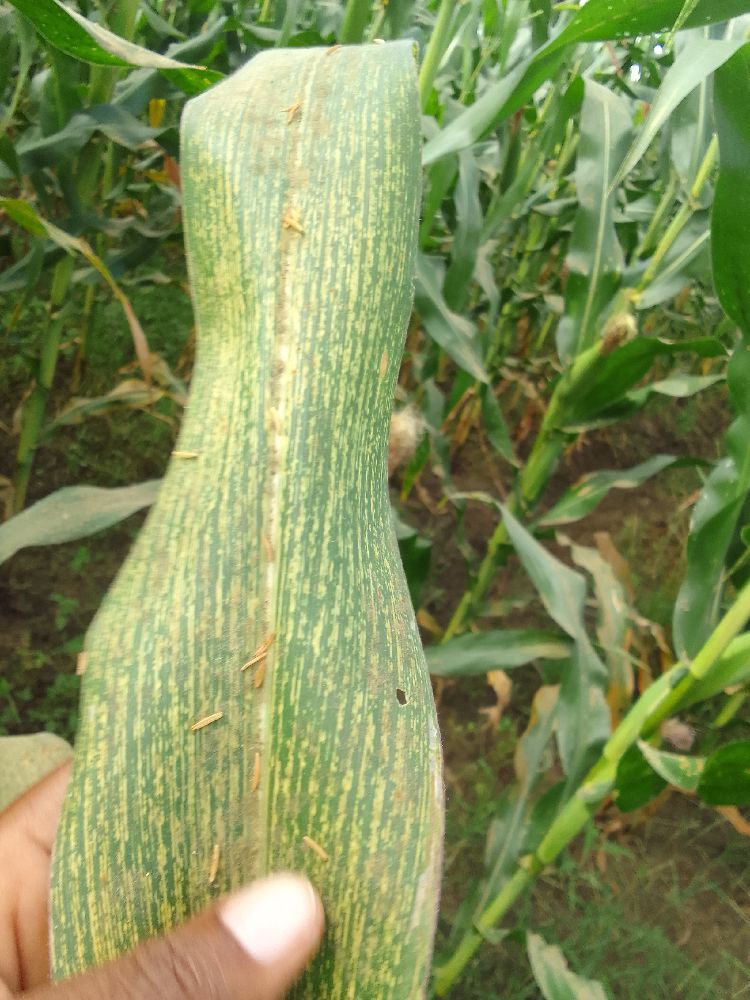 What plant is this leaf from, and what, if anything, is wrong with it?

maize, maize streak virus
